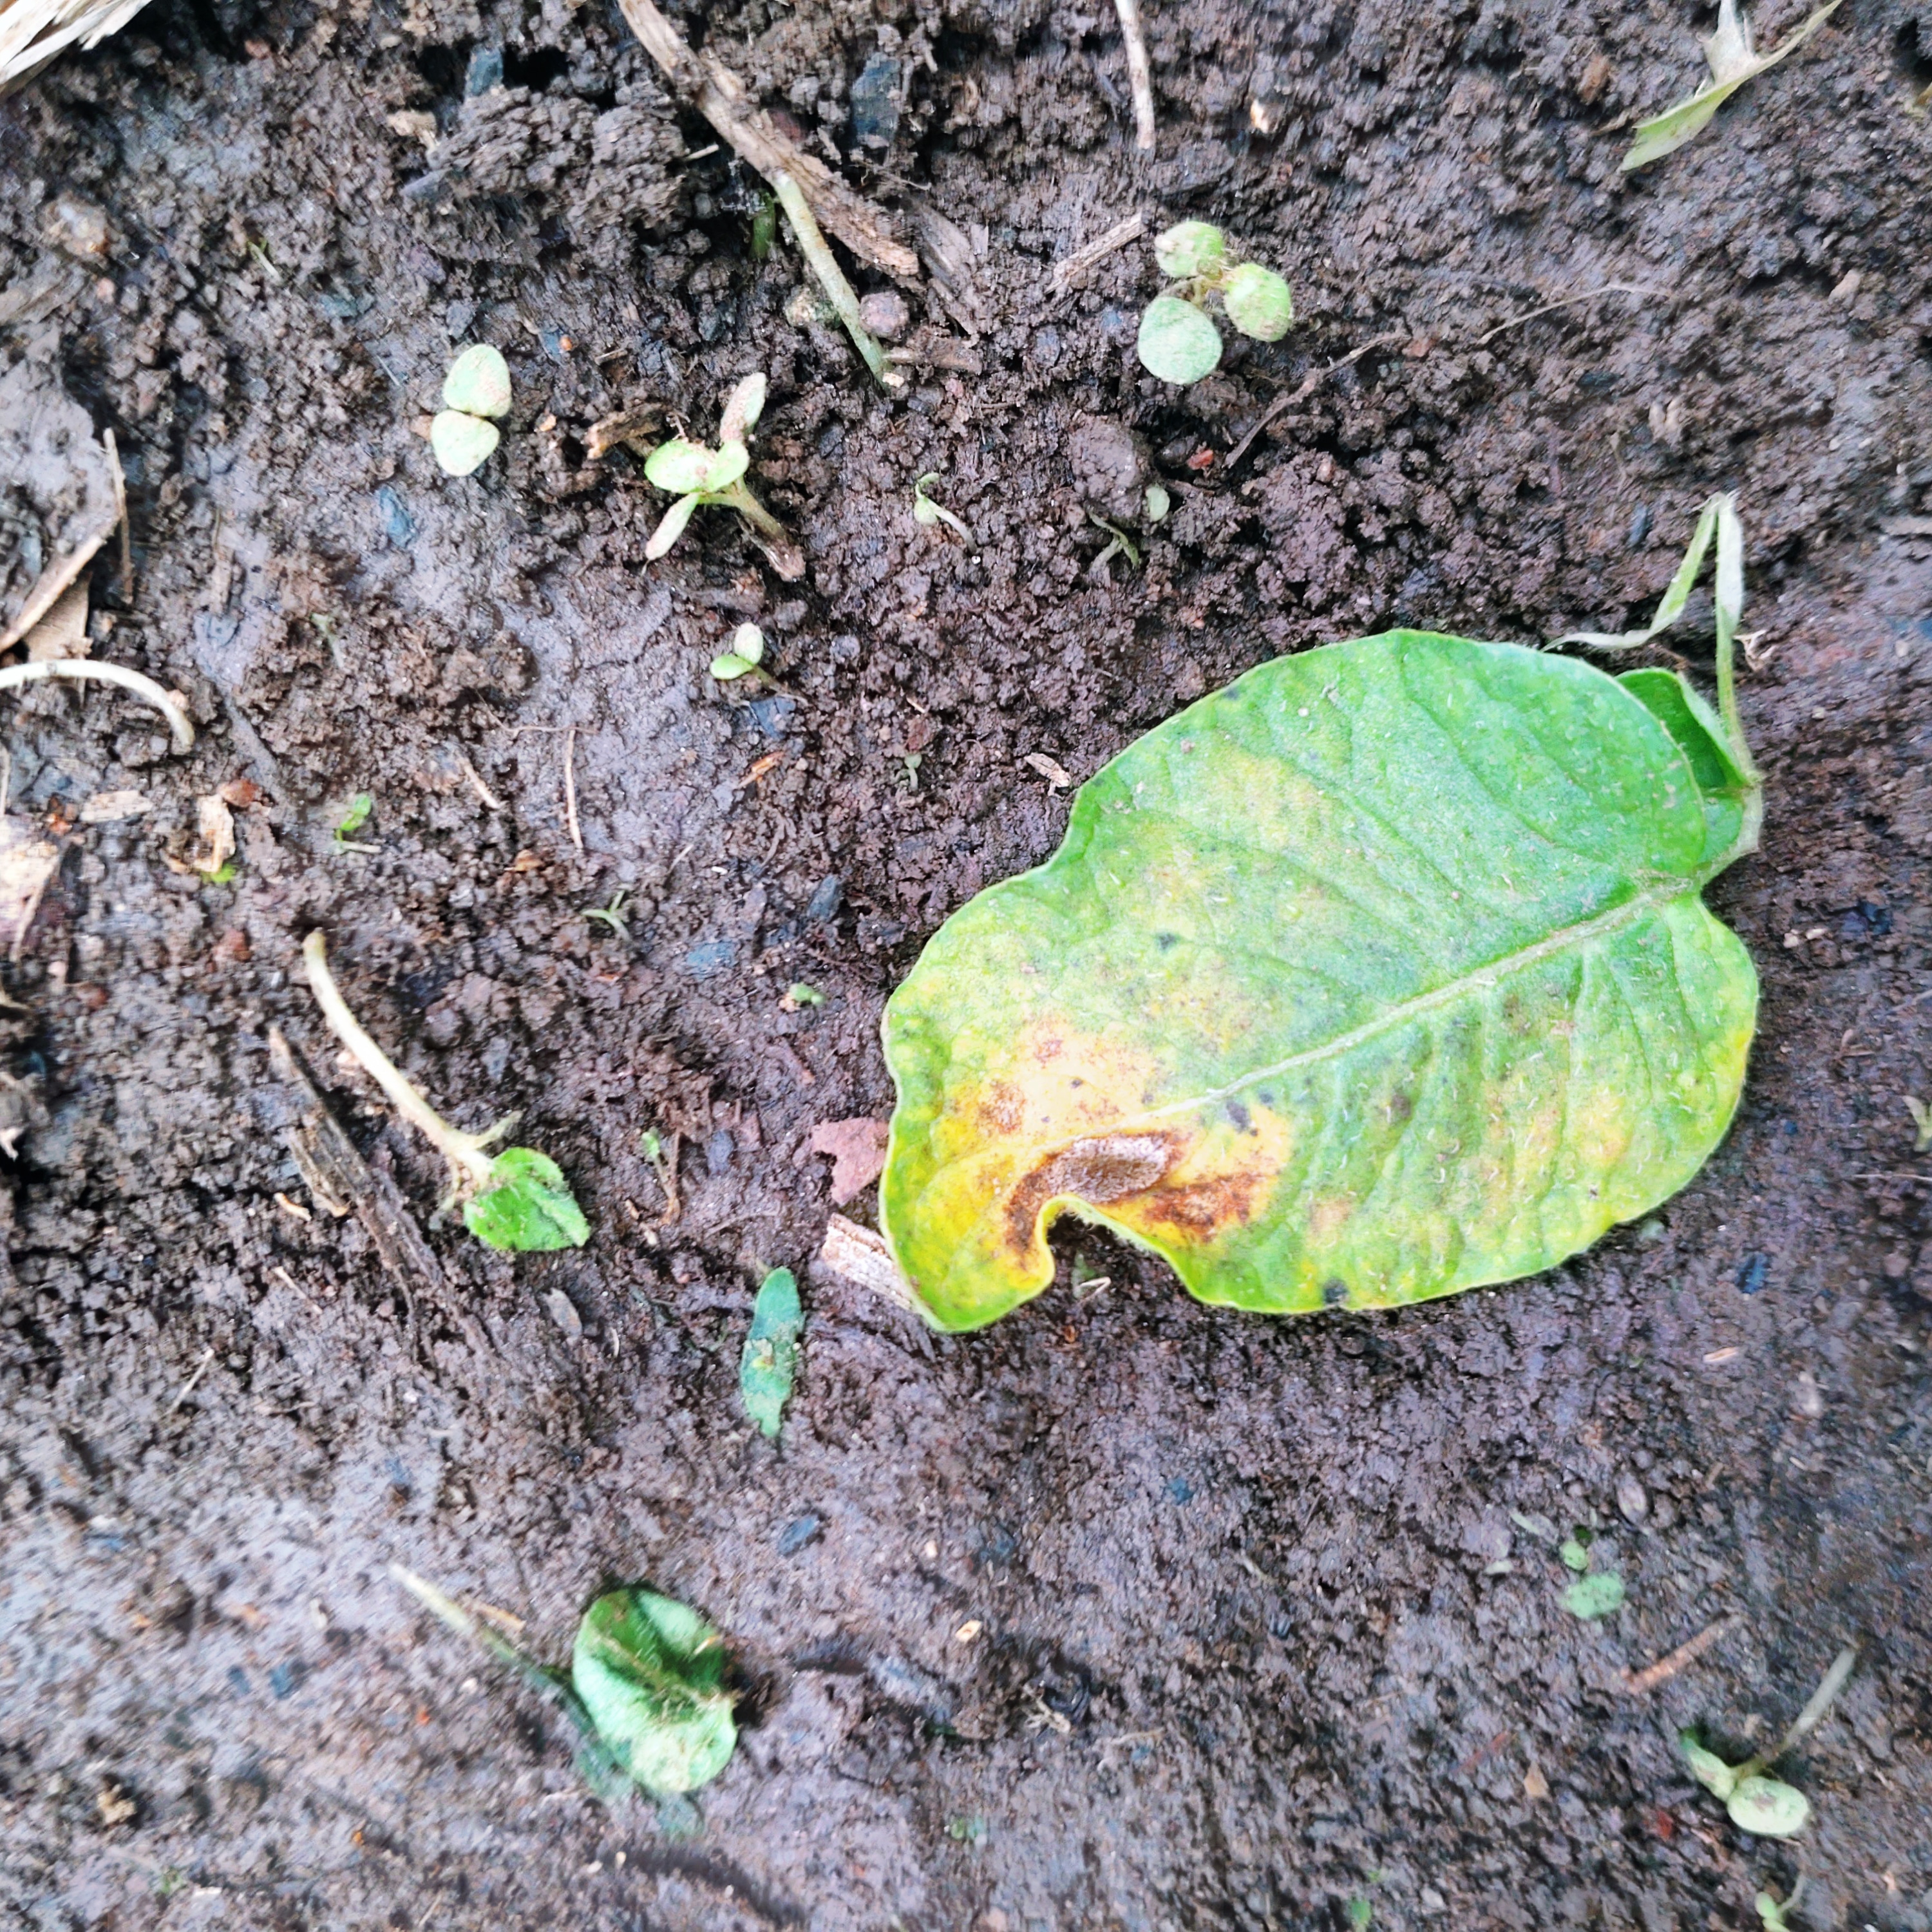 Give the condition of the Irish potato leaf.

late blight
